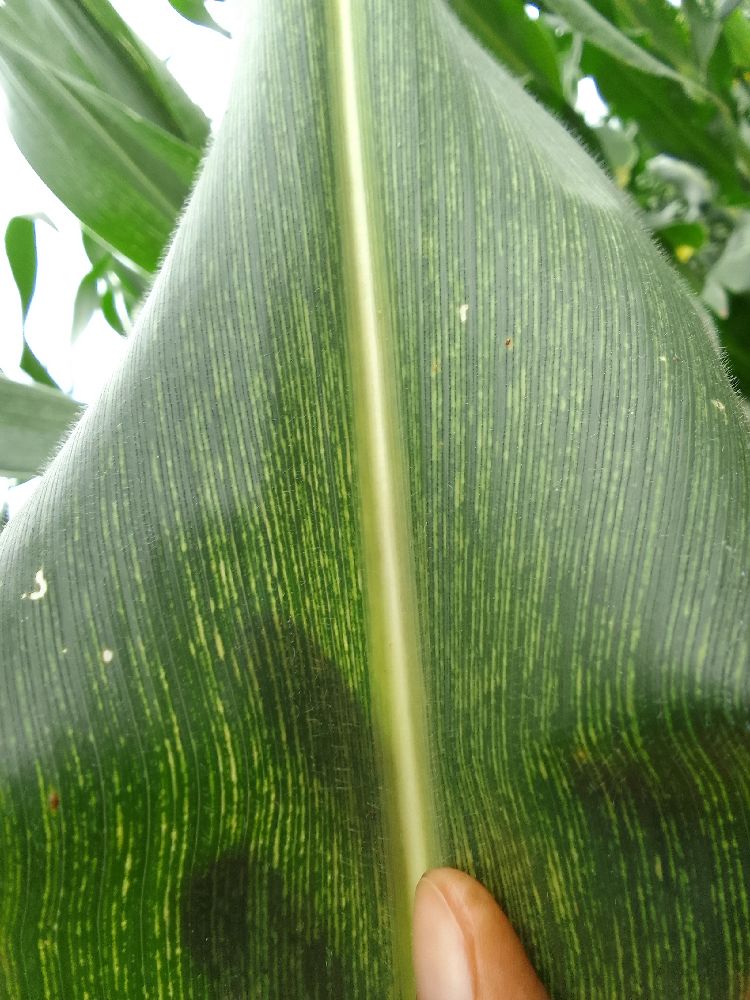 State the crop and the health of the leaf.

maize, maize streak virus
